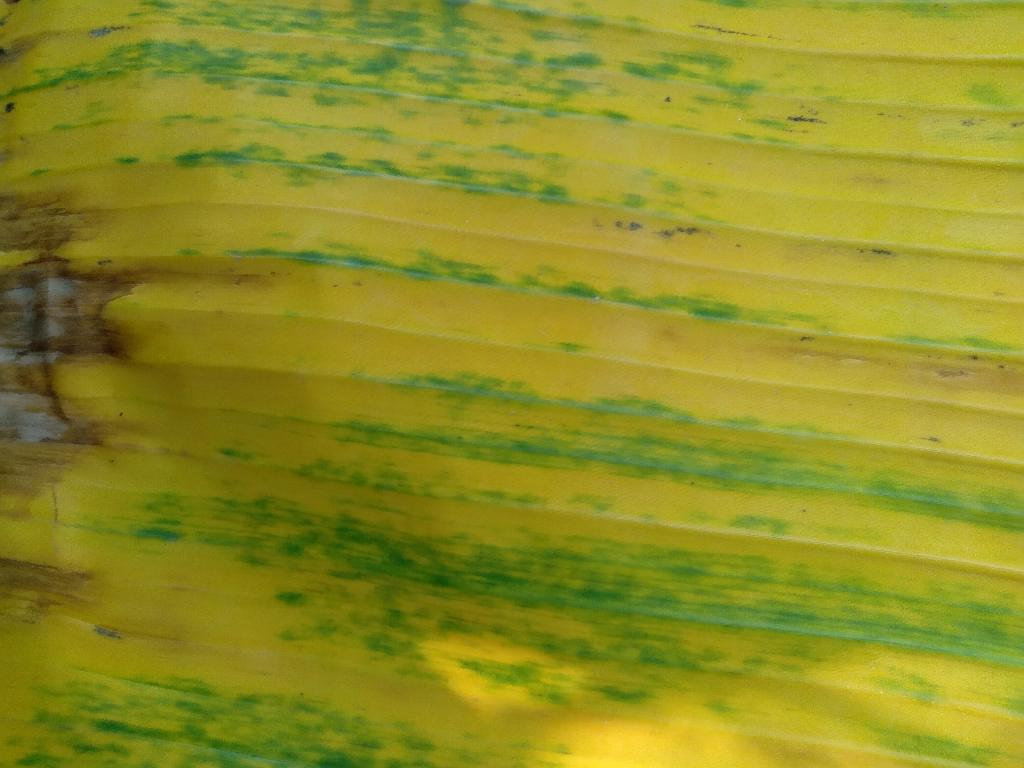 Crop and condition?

banana, fusarium wilt race 1
